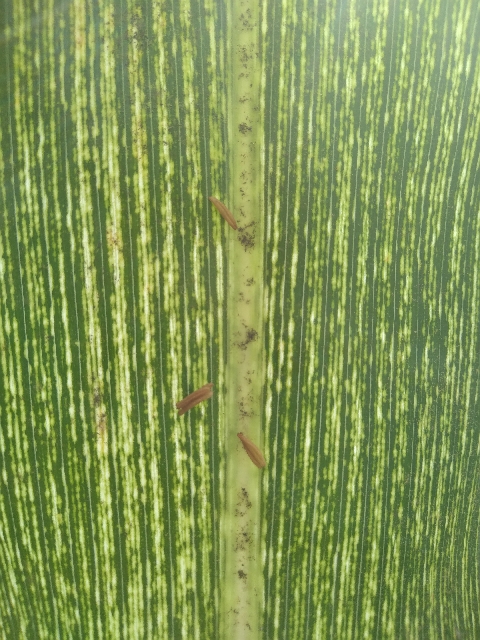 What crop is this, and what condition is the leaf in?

maize, maize streak virus
